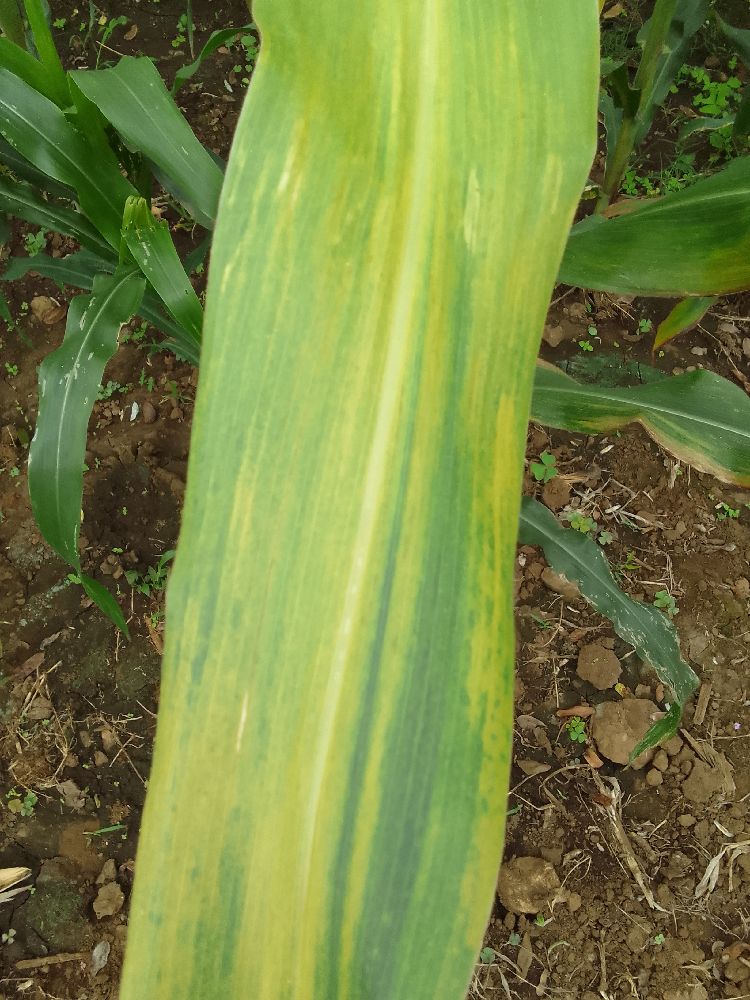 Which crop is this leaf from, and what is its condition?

maize, maize lethal necrosis
